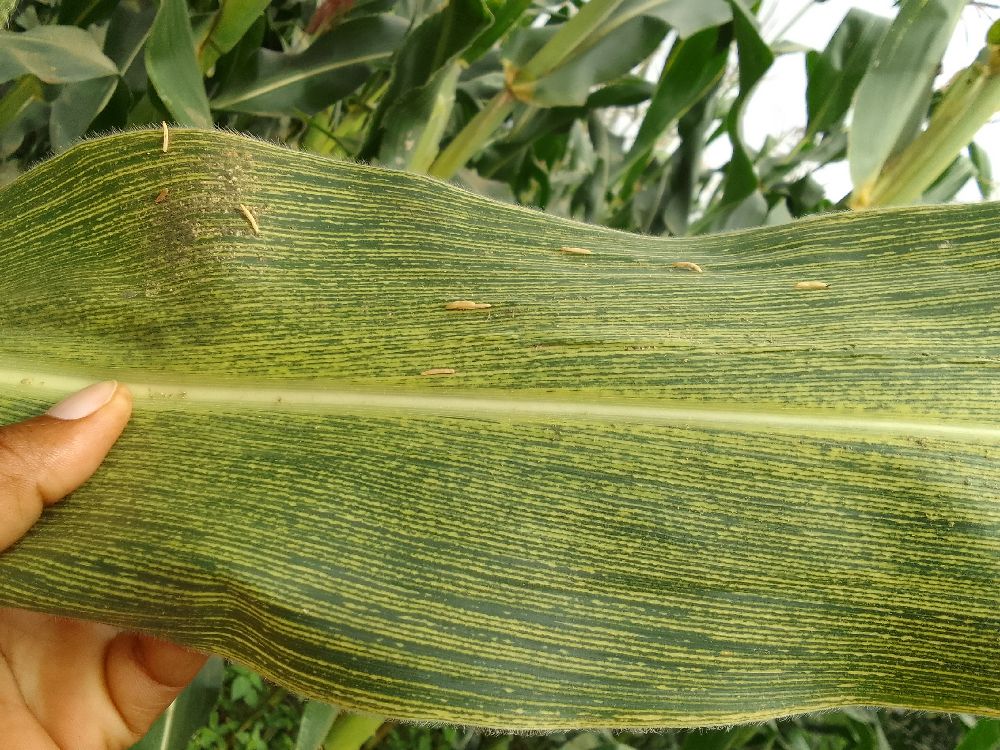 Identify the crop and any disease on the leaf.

maize, maize streak virus
